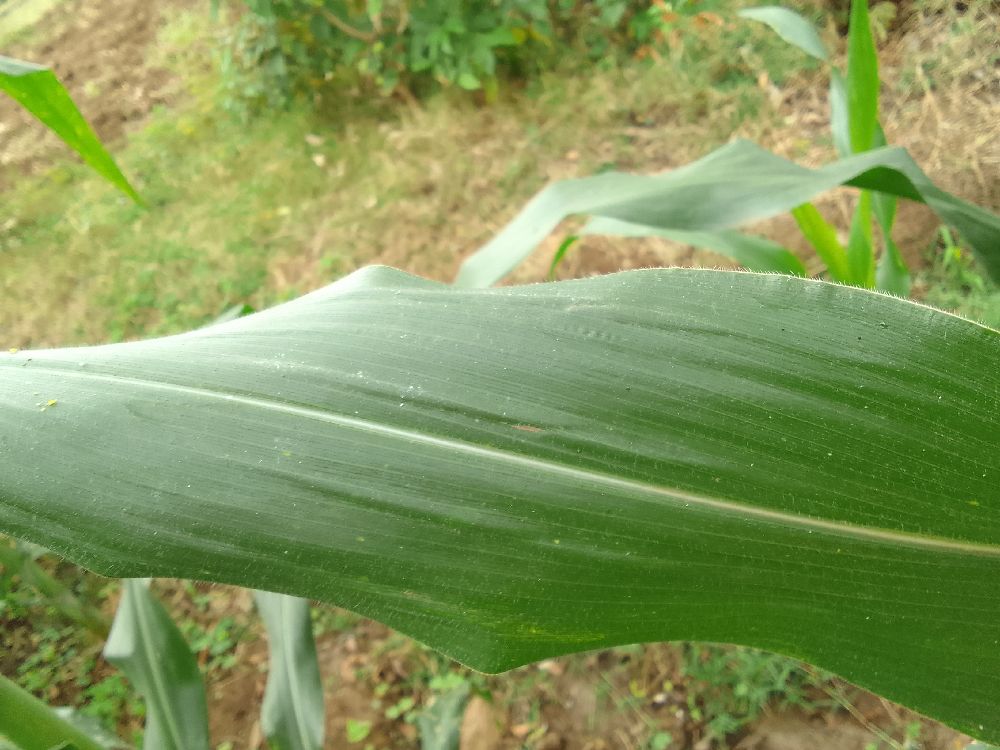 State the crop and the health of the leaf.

maize, healthy
